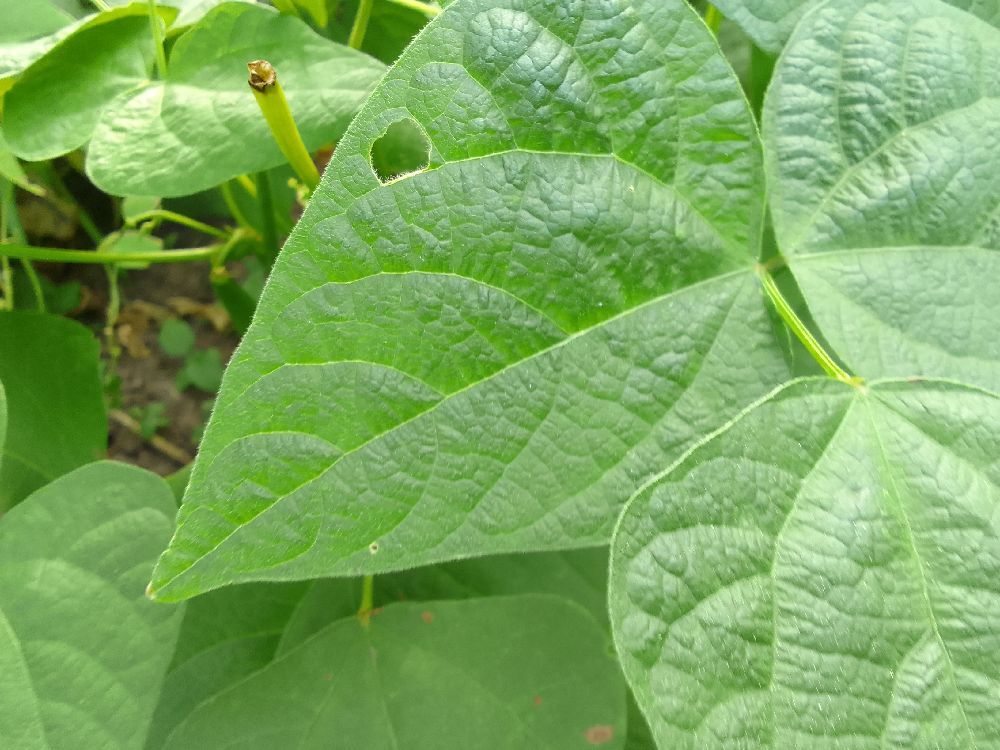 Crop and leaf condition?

common bean, healthy
